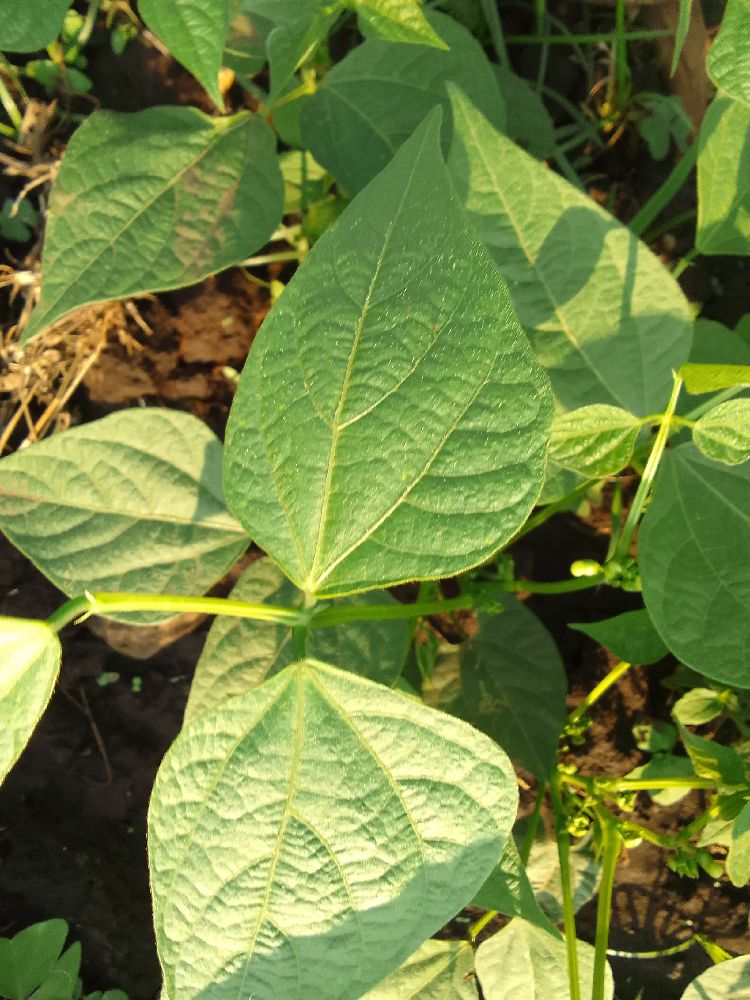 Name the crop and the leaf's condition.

common bean, healthy
